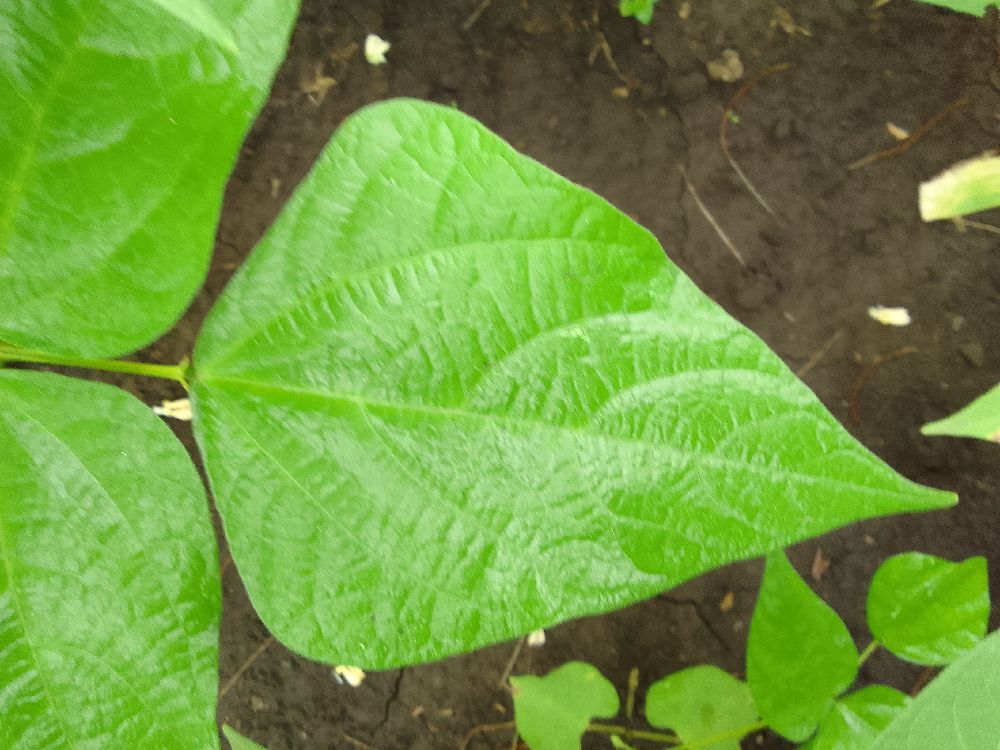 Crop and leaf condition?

common bean, healthy
